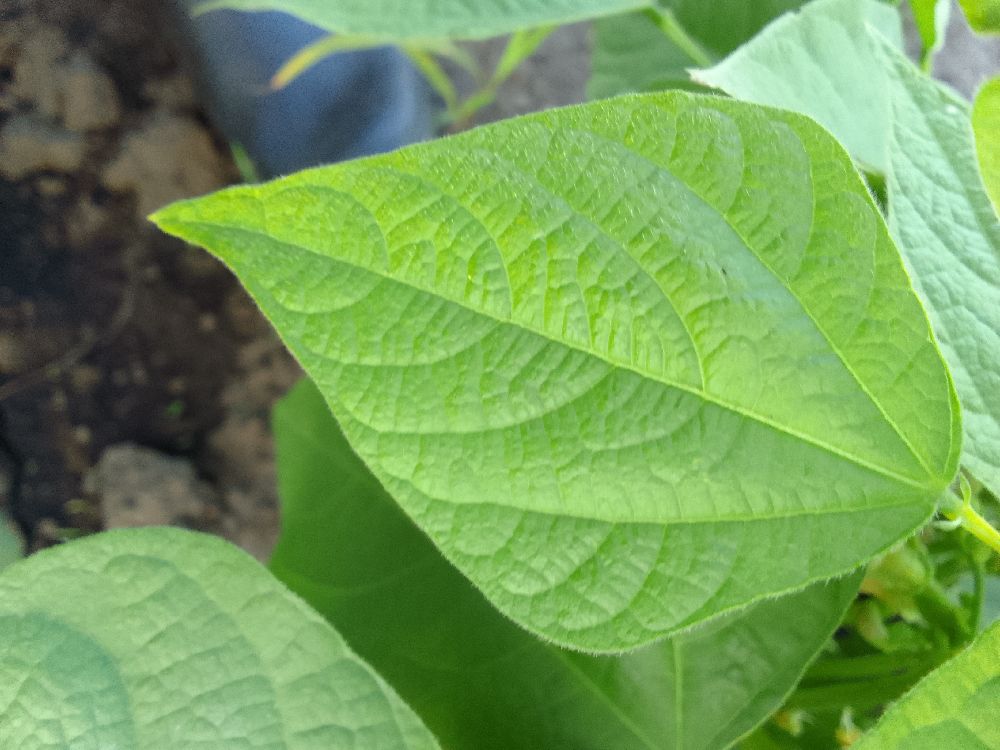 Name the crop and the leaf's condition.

common bean, healthy
